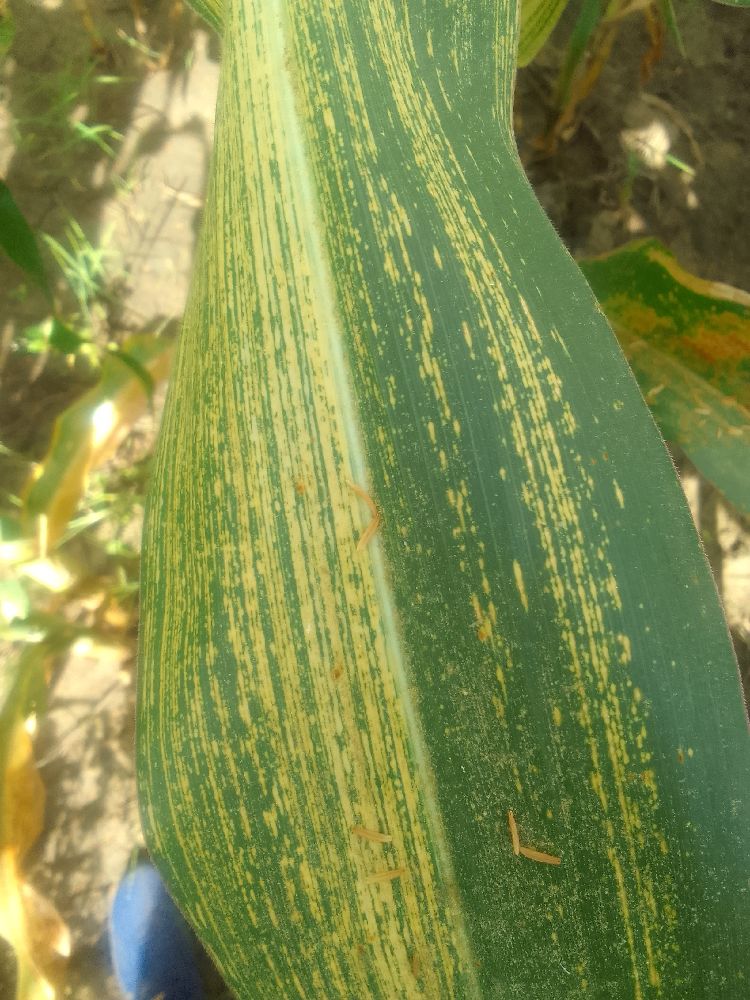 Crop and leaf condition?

maize, maize streak virus
